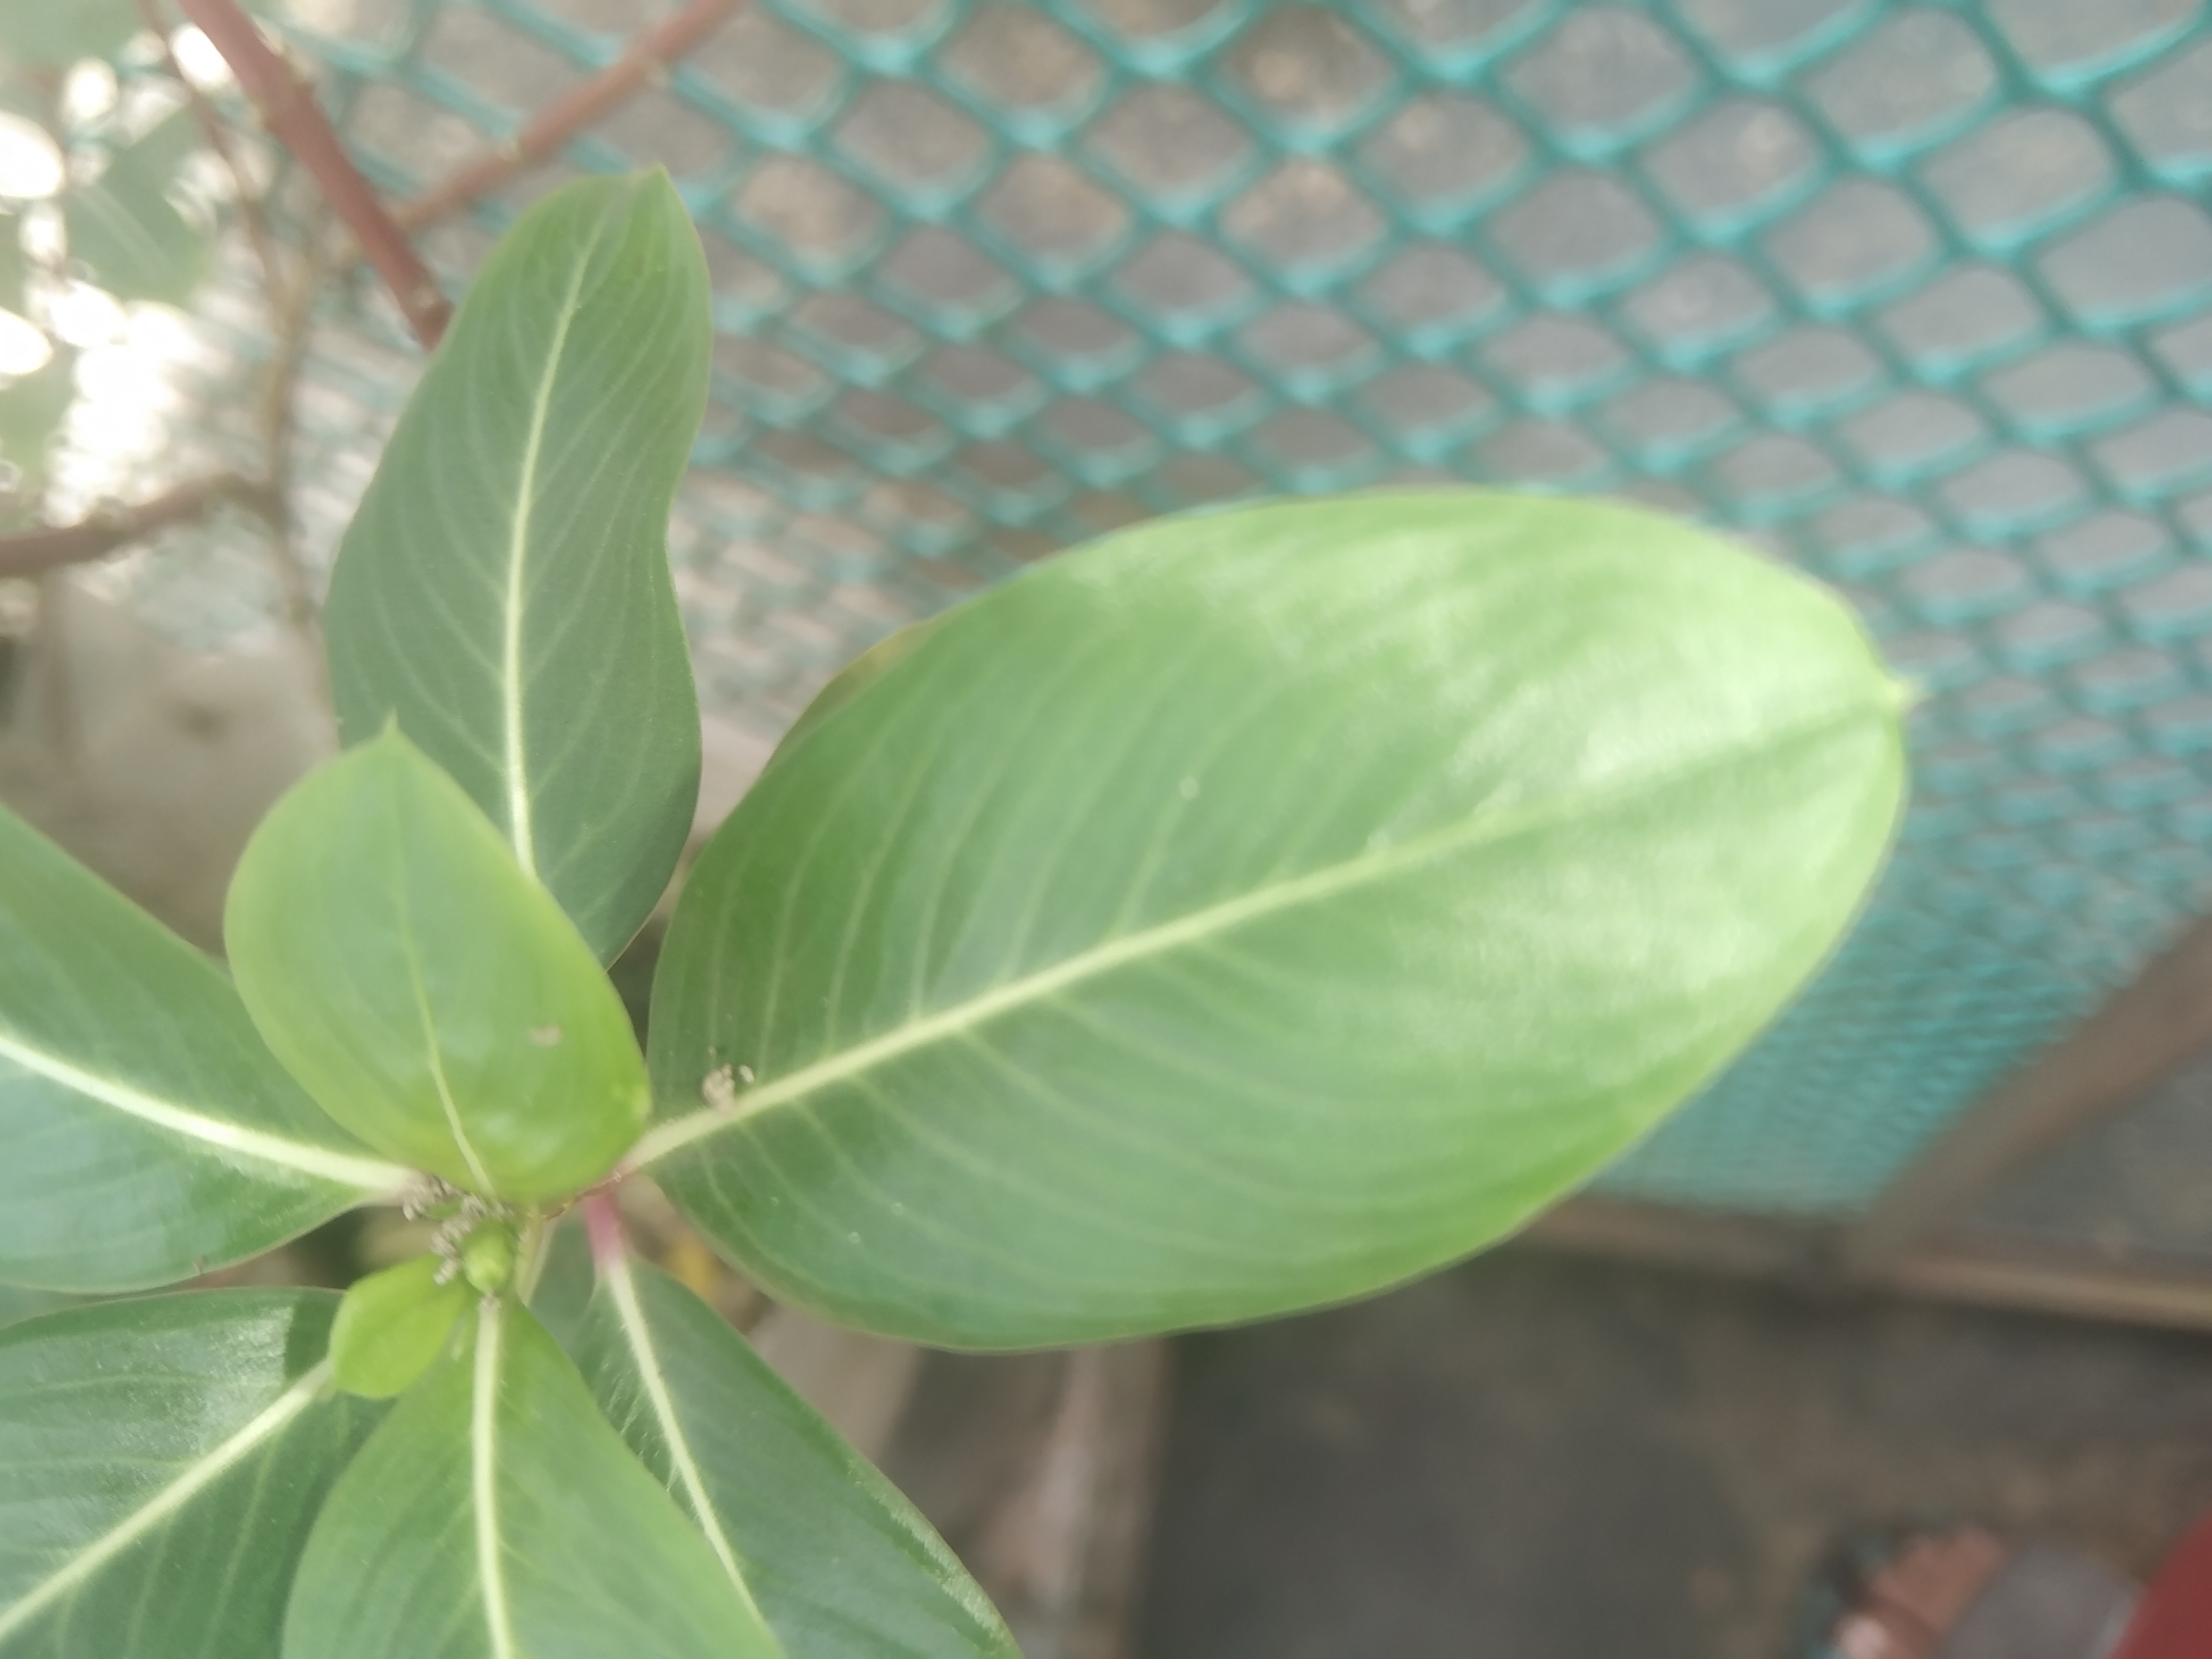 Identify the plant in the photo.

rose periwinkle
